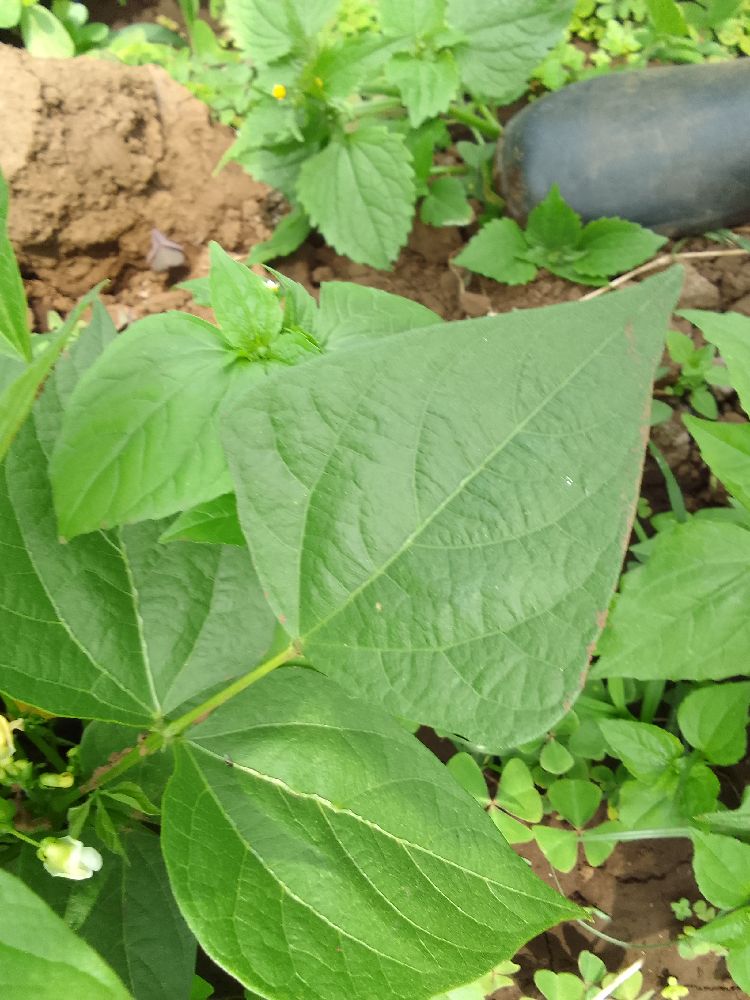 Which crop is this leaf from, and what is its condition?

common bean, healthy
